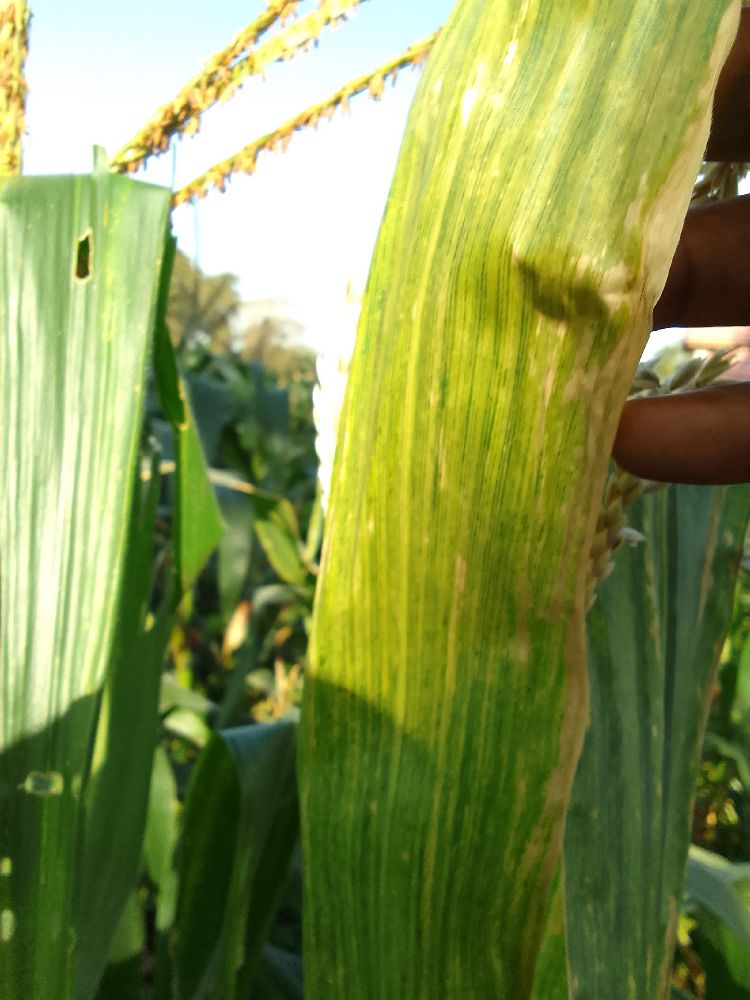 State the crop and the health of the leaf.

maize, maize lethal necrosis
